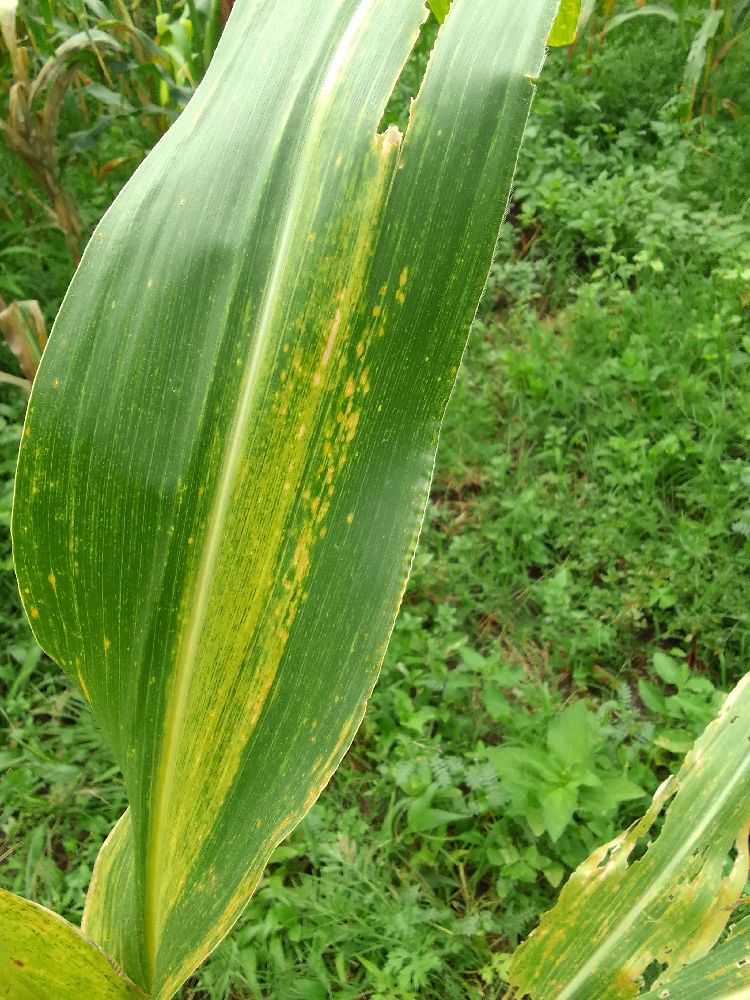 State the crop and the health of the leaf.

maize, maize lethal necrosis
